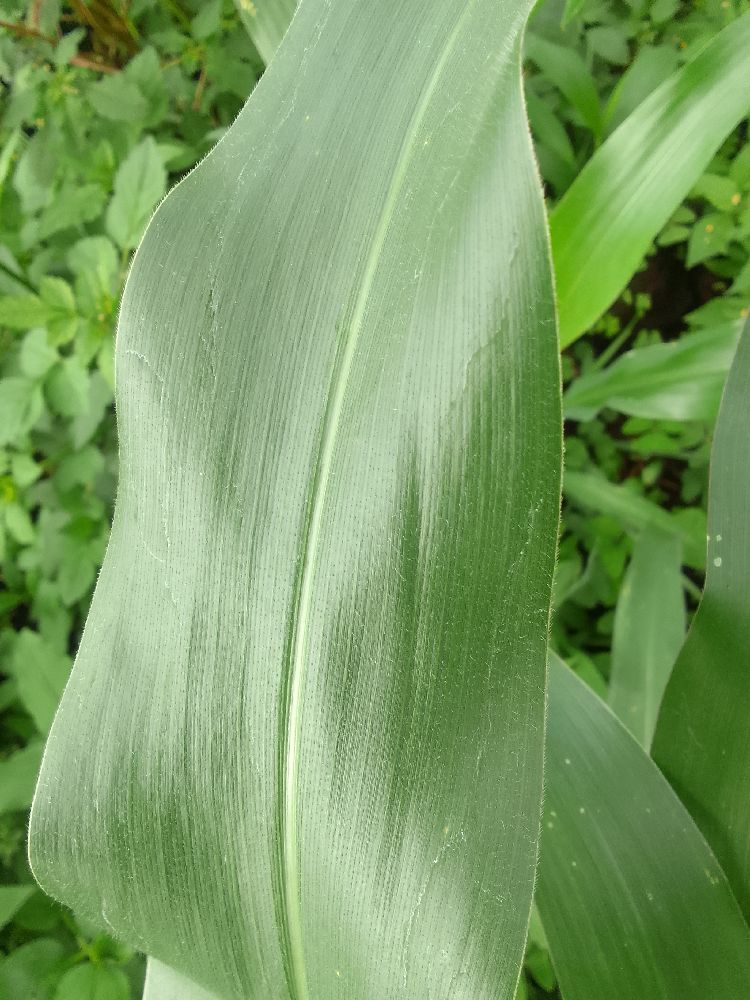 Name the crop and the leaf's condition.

maize, healthy
